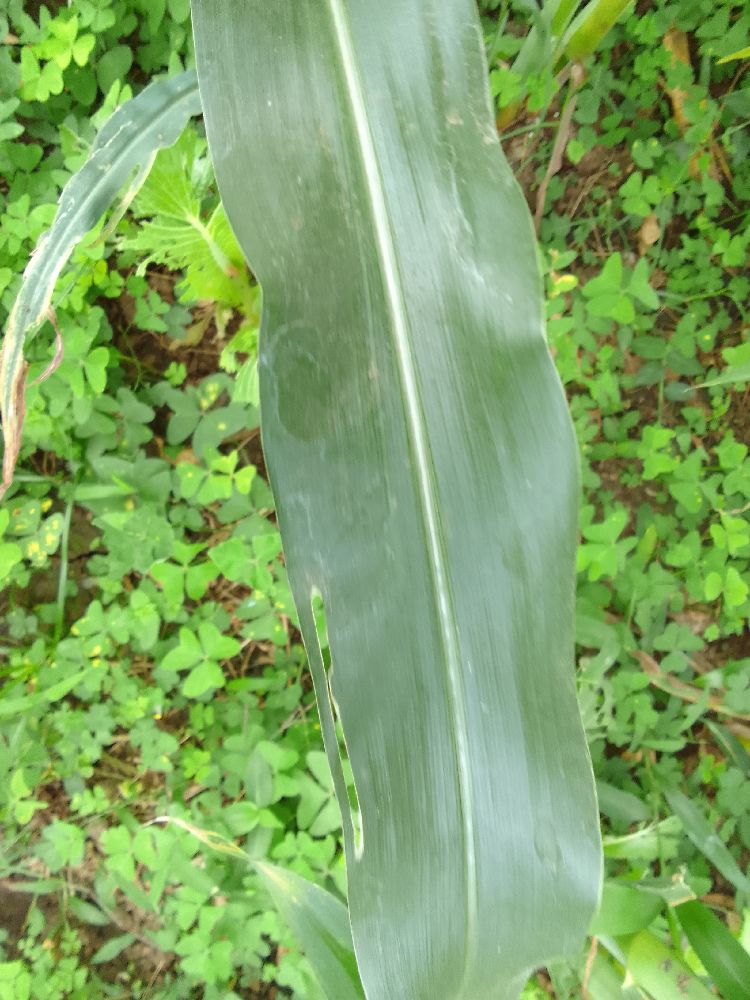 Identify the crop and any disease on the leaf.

maize, healthy
